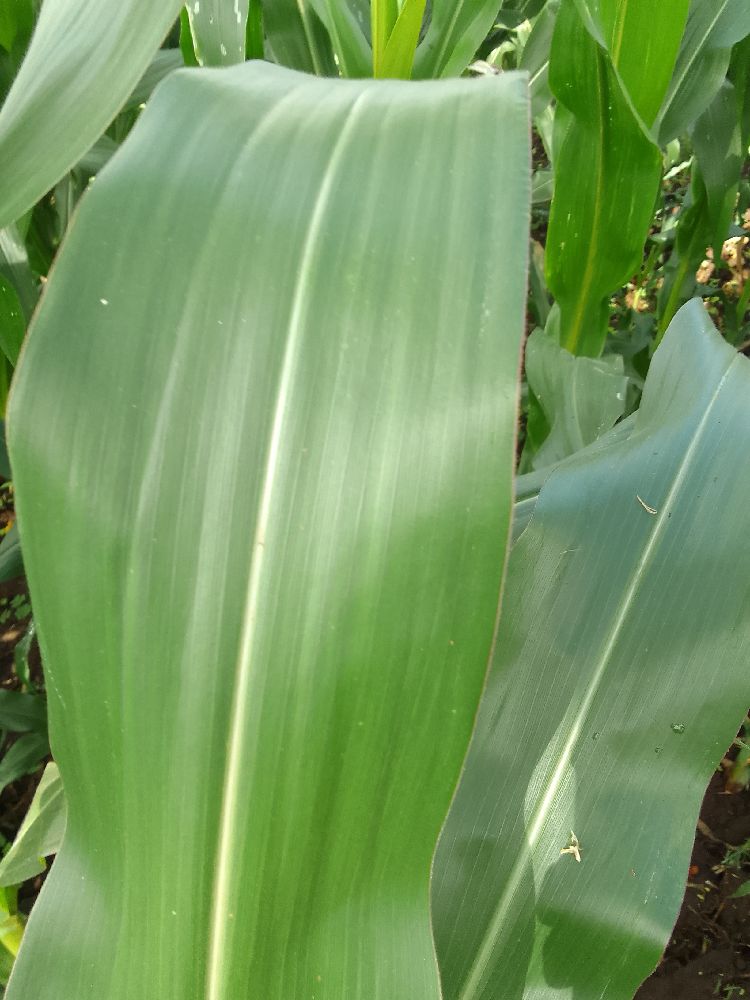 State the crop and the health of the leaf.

maize, healthy
